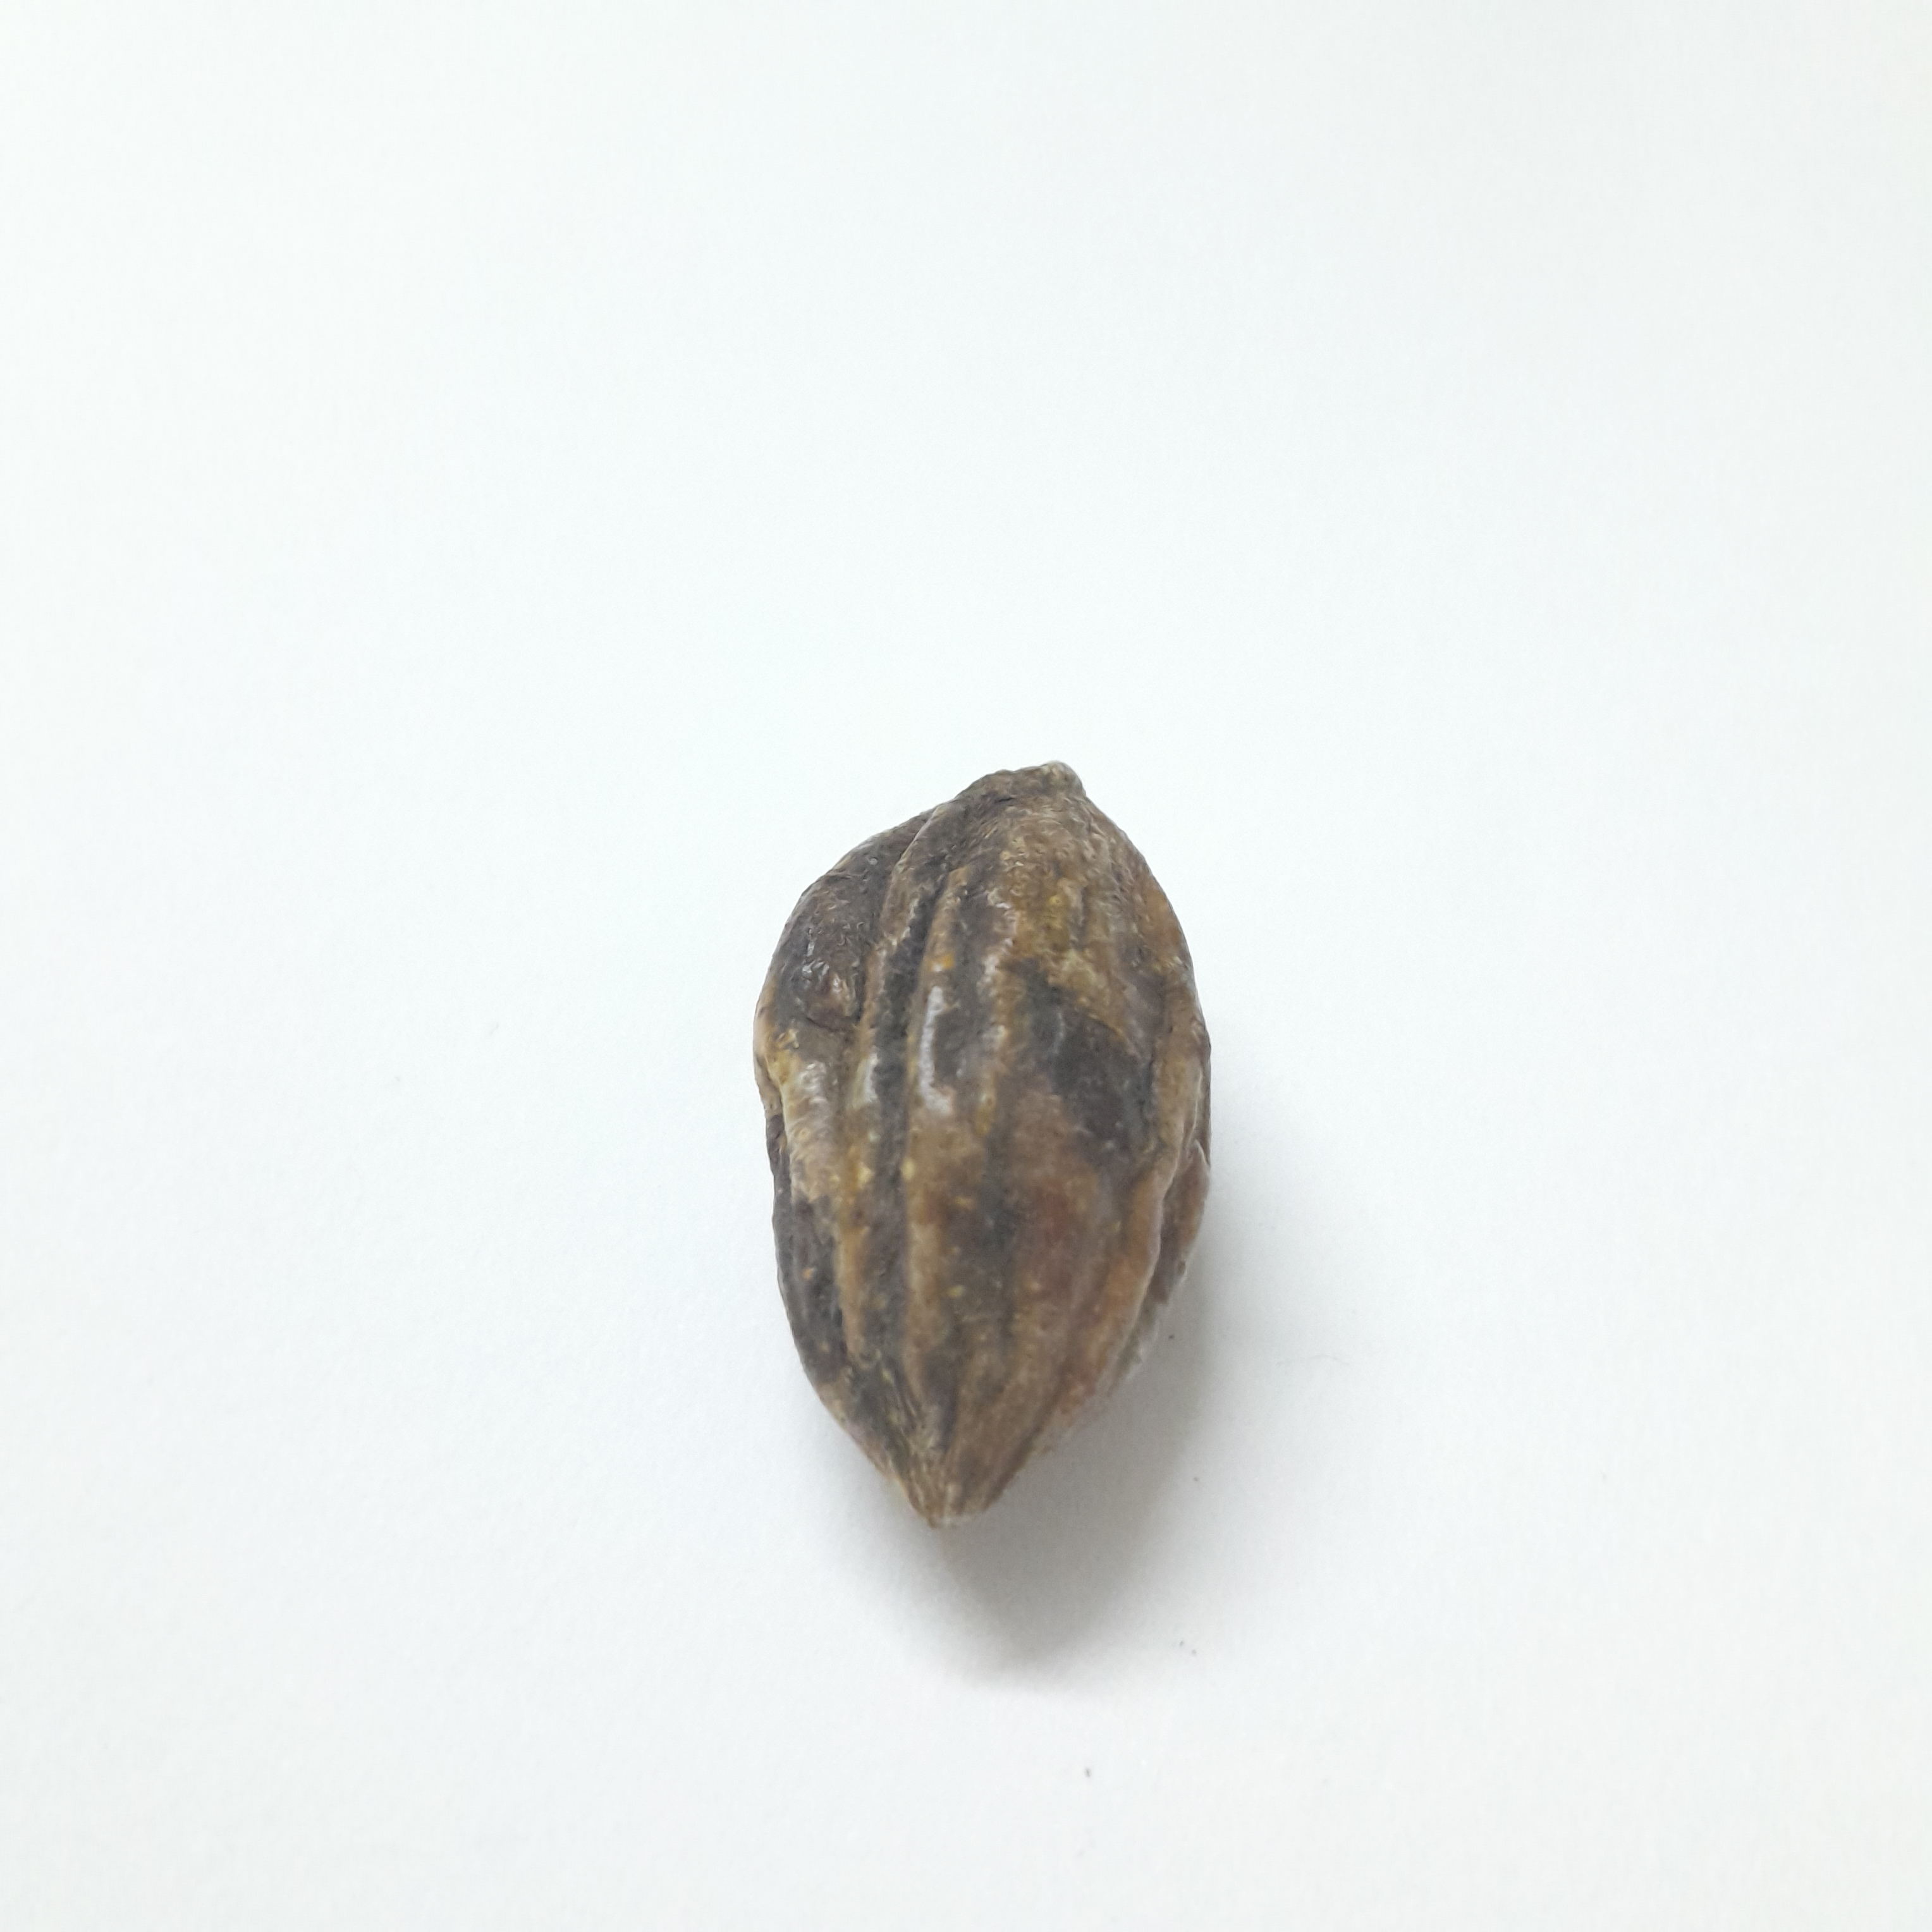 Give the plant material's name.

hirdaa
